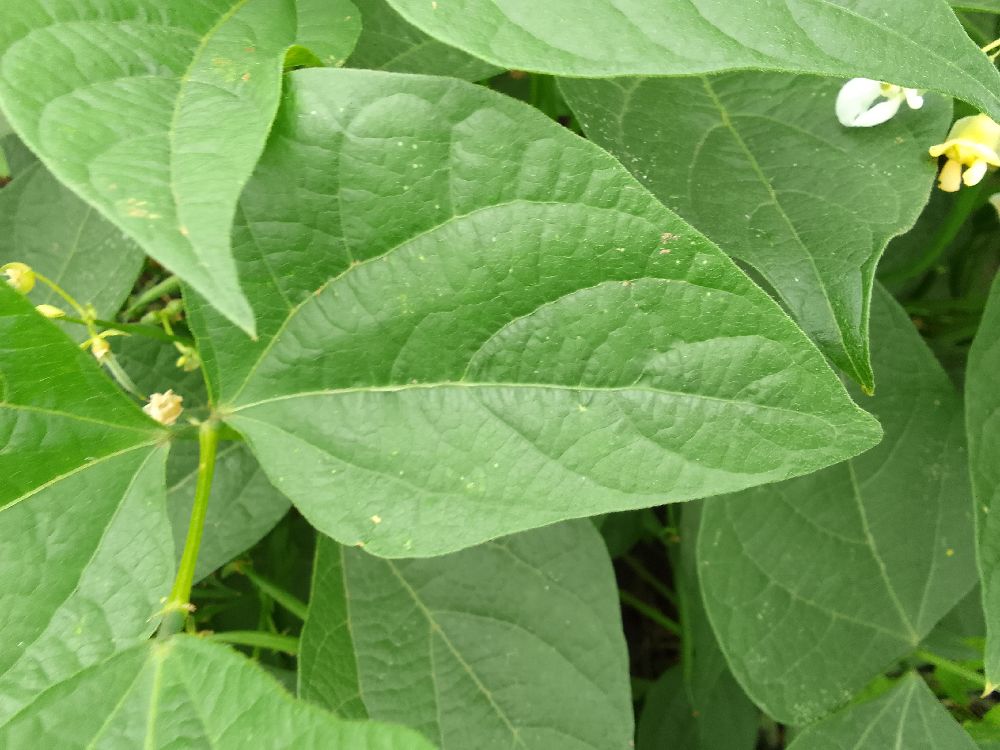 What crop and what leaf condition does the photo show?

common bean, healthy
